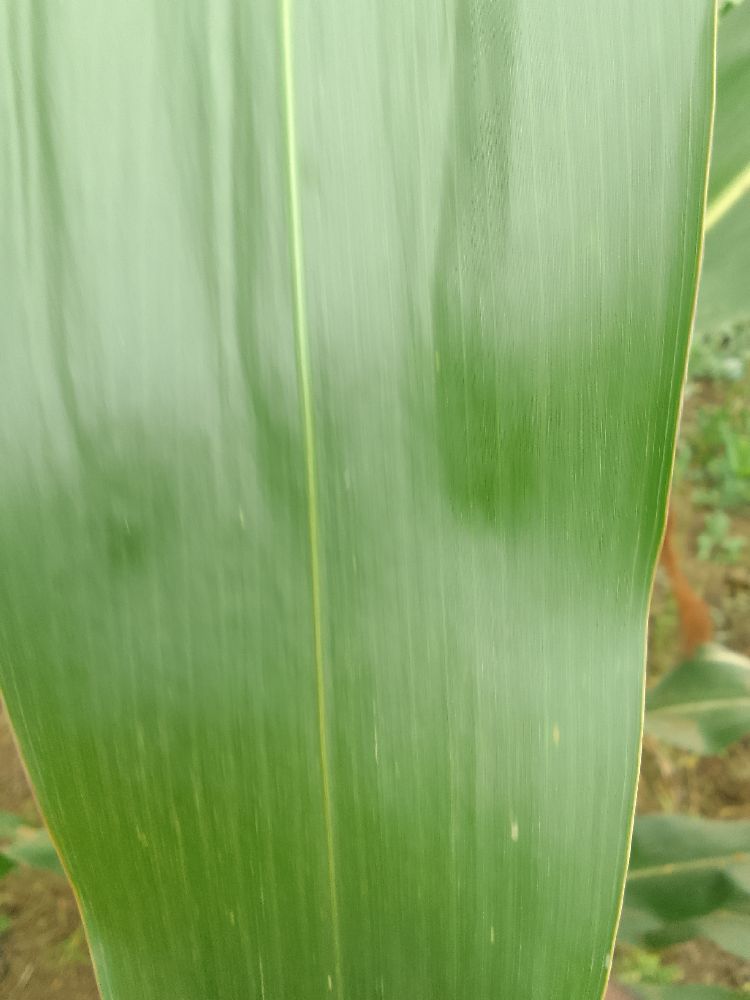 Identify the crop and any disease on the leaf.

maize, healthy
